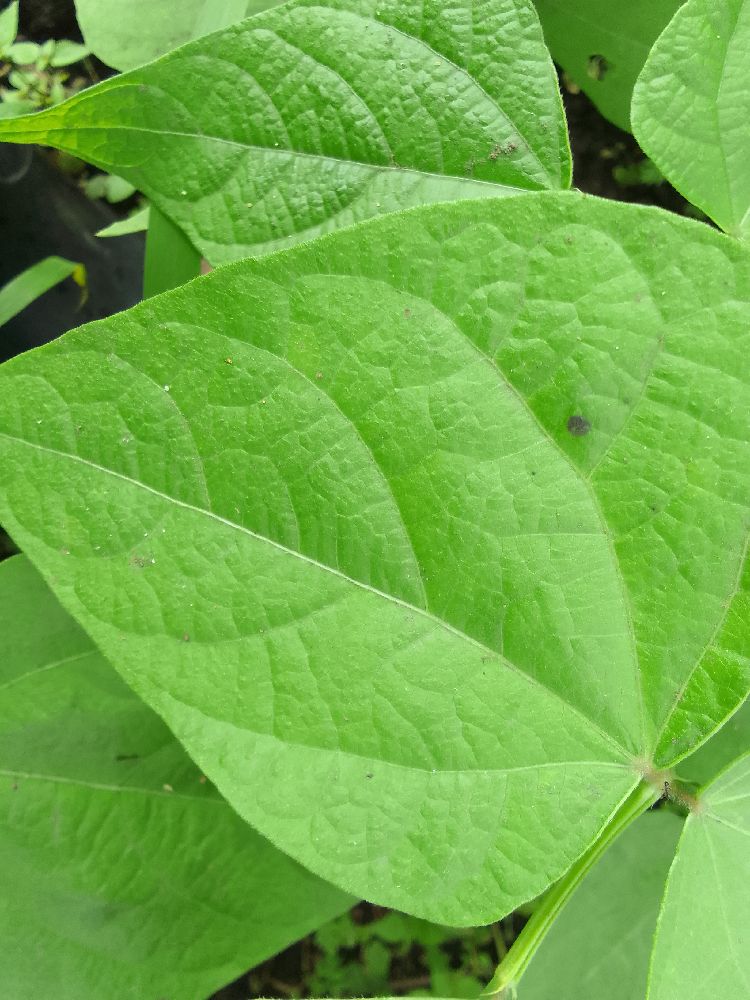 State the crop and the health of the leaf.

common bean, healthy
